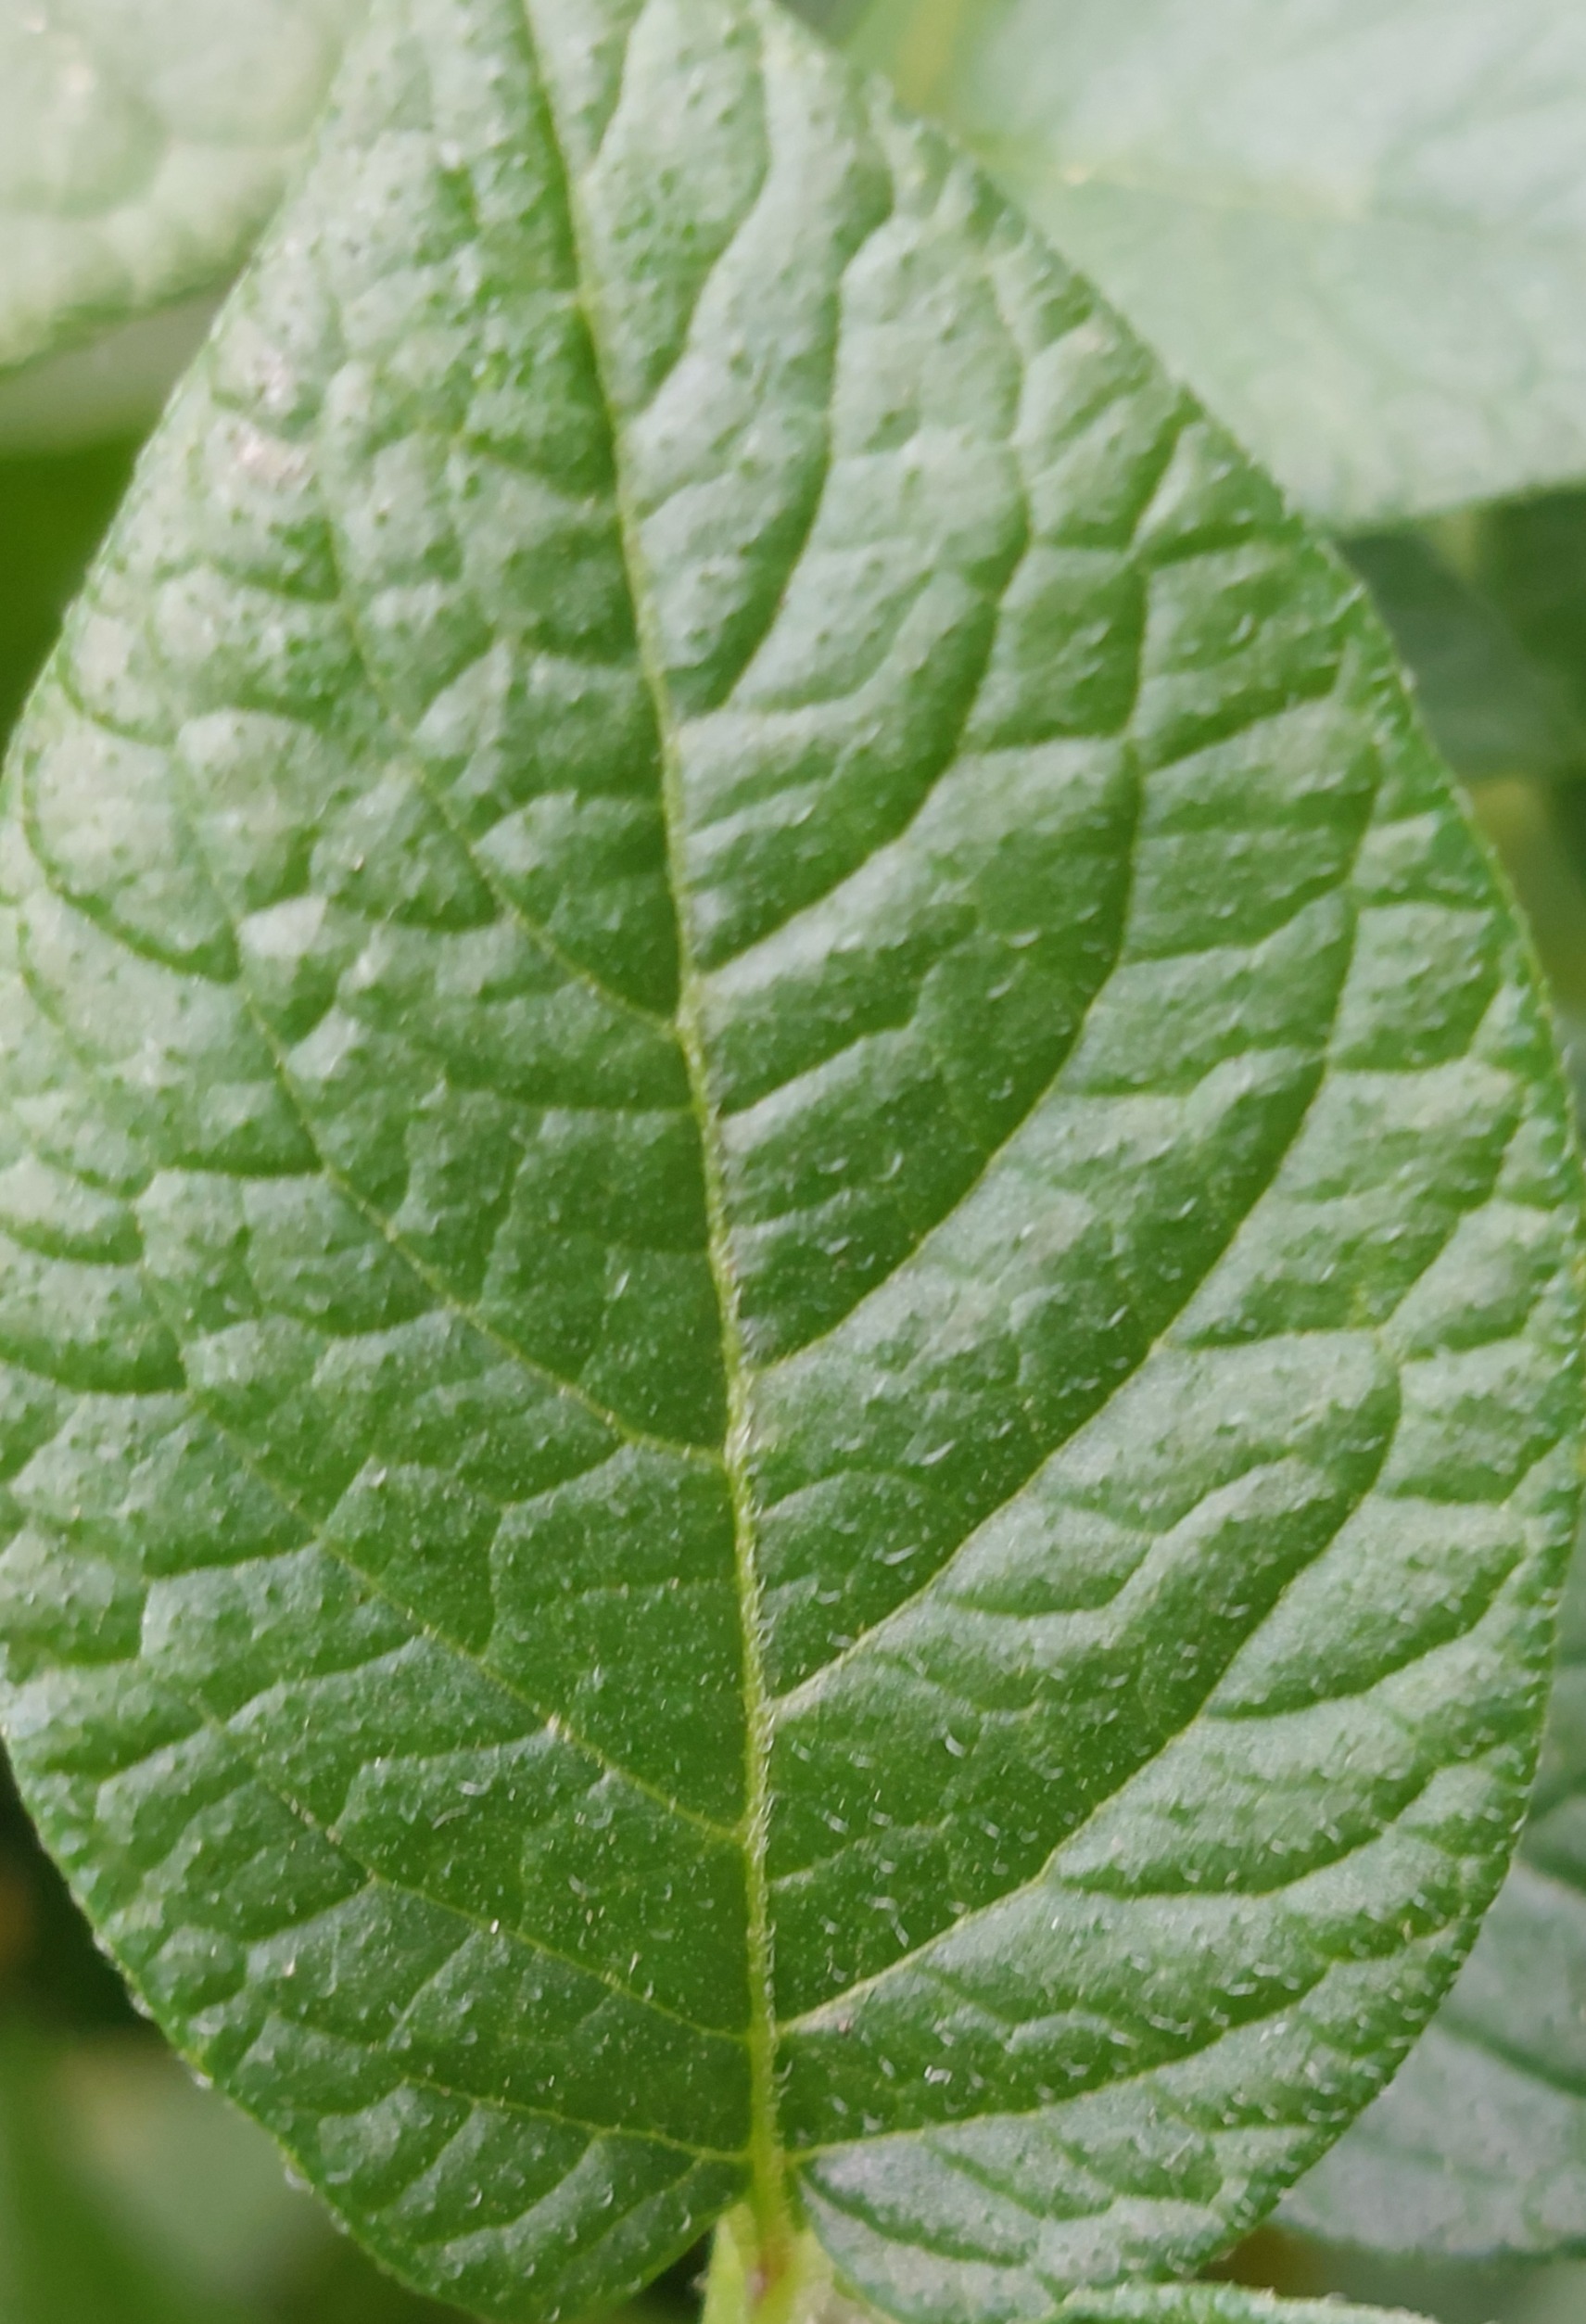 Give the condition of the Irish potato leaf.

healthy
